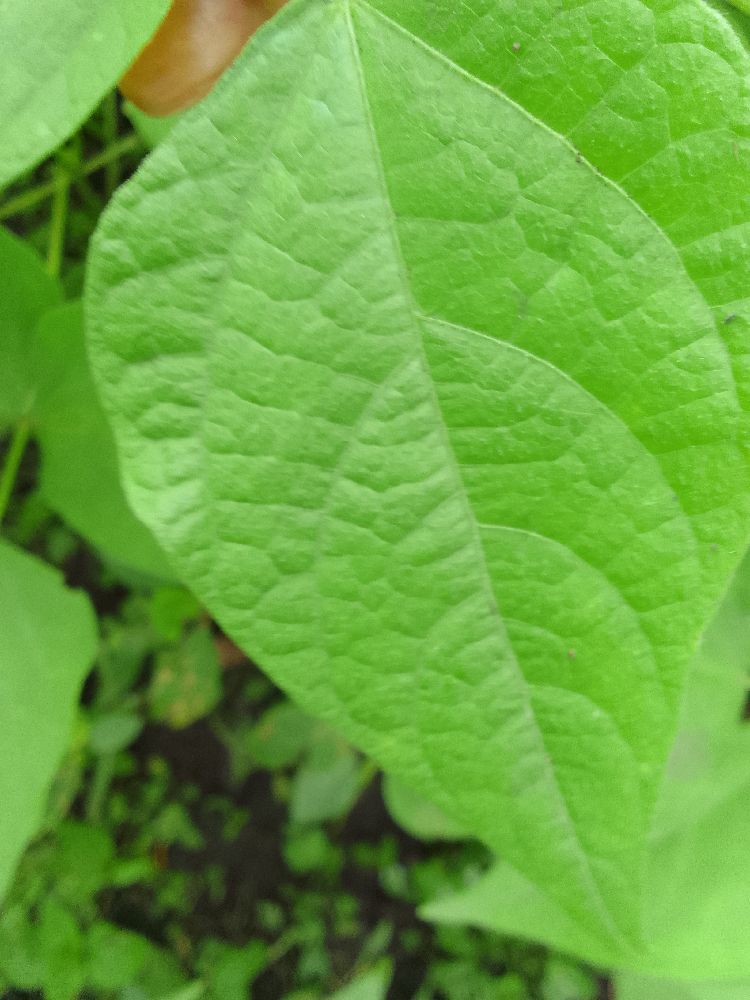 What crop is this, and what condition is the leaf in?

common bean, healthy
